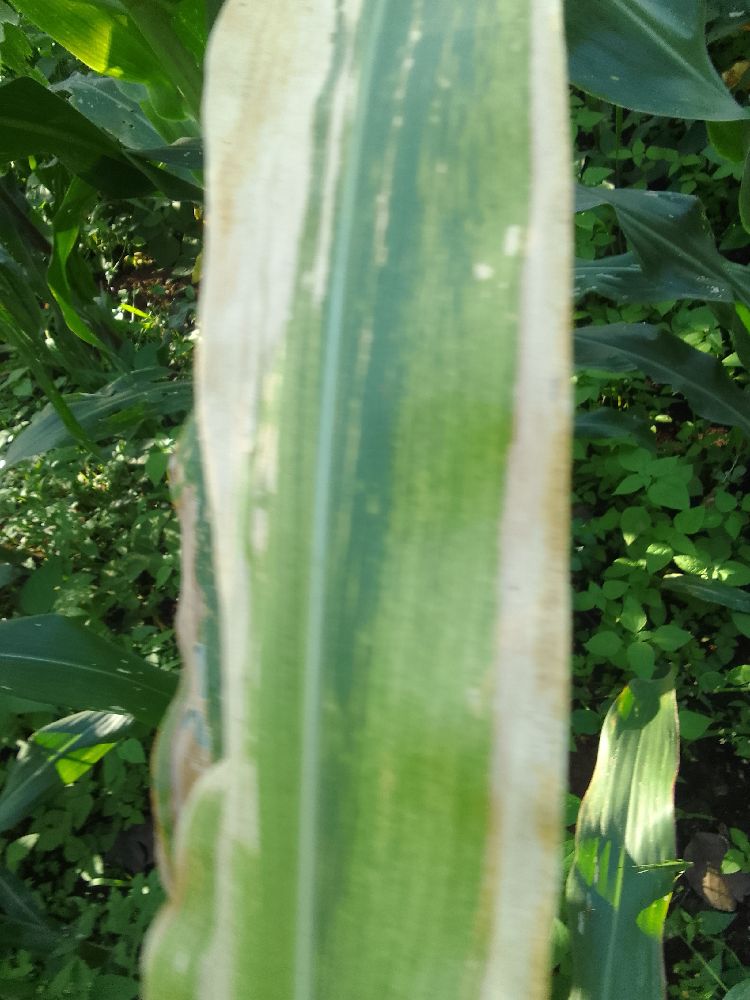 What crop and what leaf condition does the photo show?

maize, maize lethal necrosis
